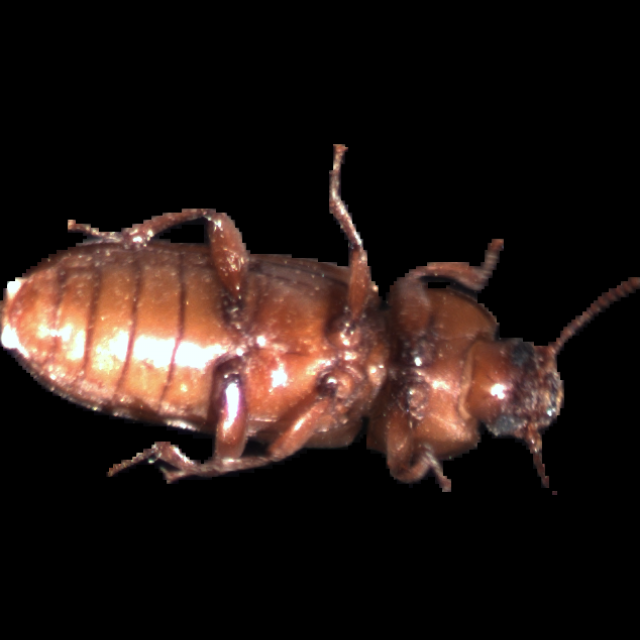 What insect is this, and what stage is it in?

mealworm beetle
